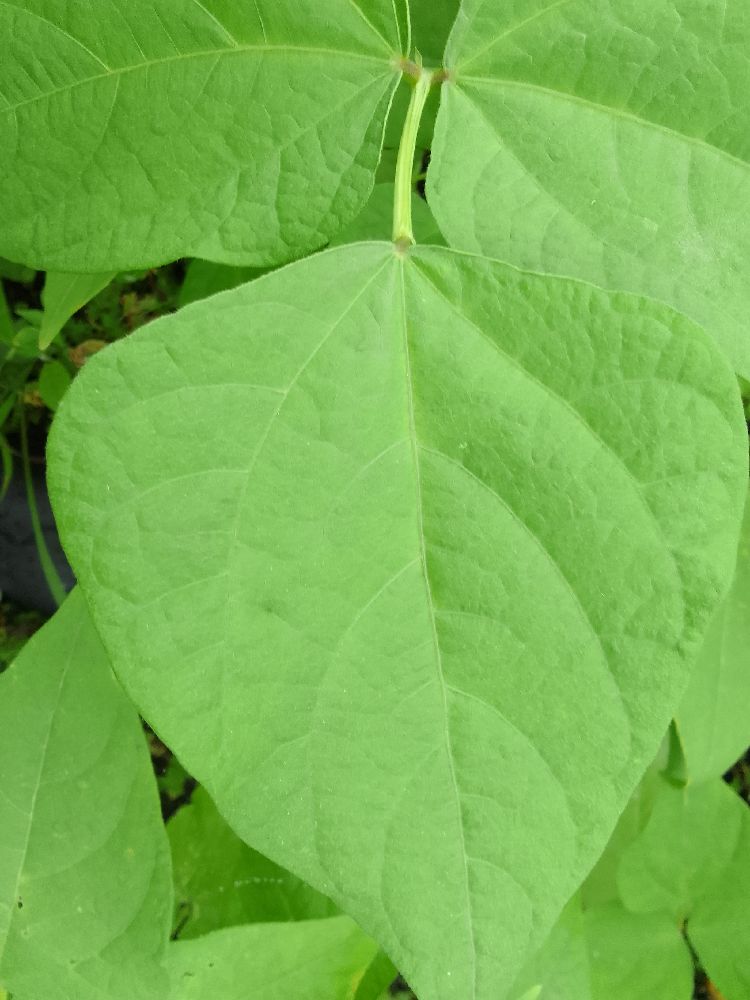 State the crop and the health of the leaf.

common bean, healthy
